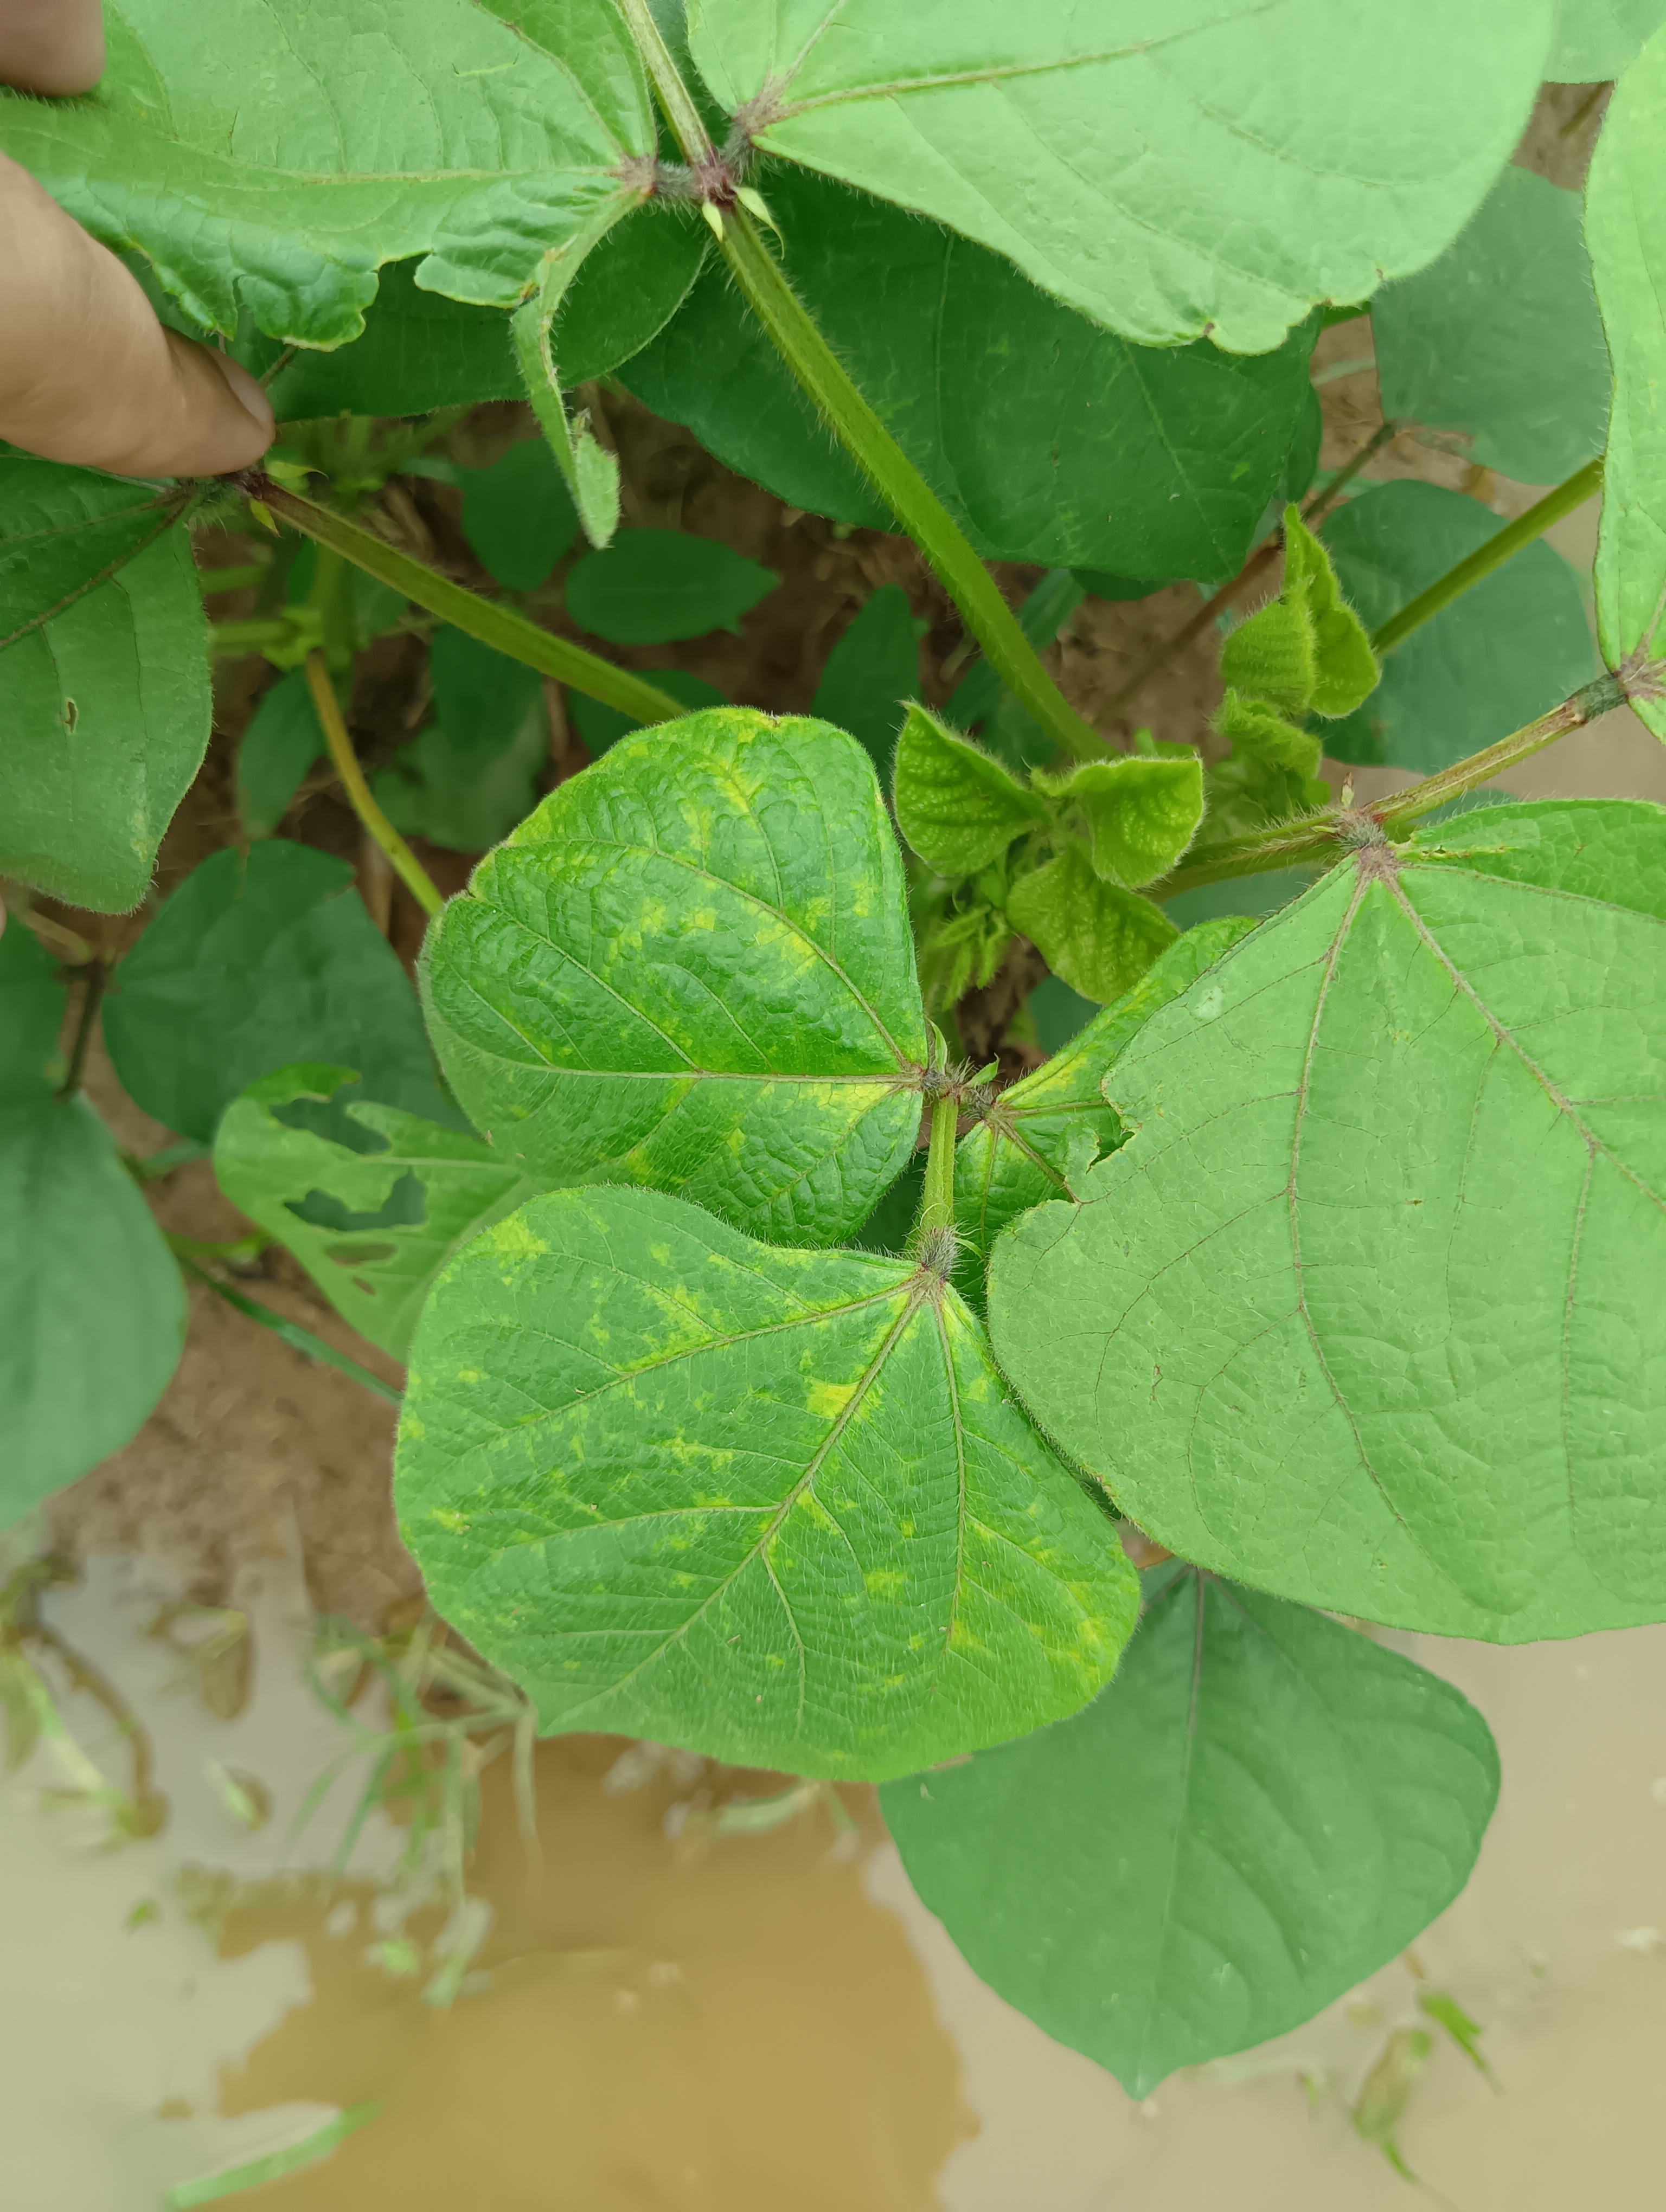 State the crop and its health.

mungbean, yellow mosaic
